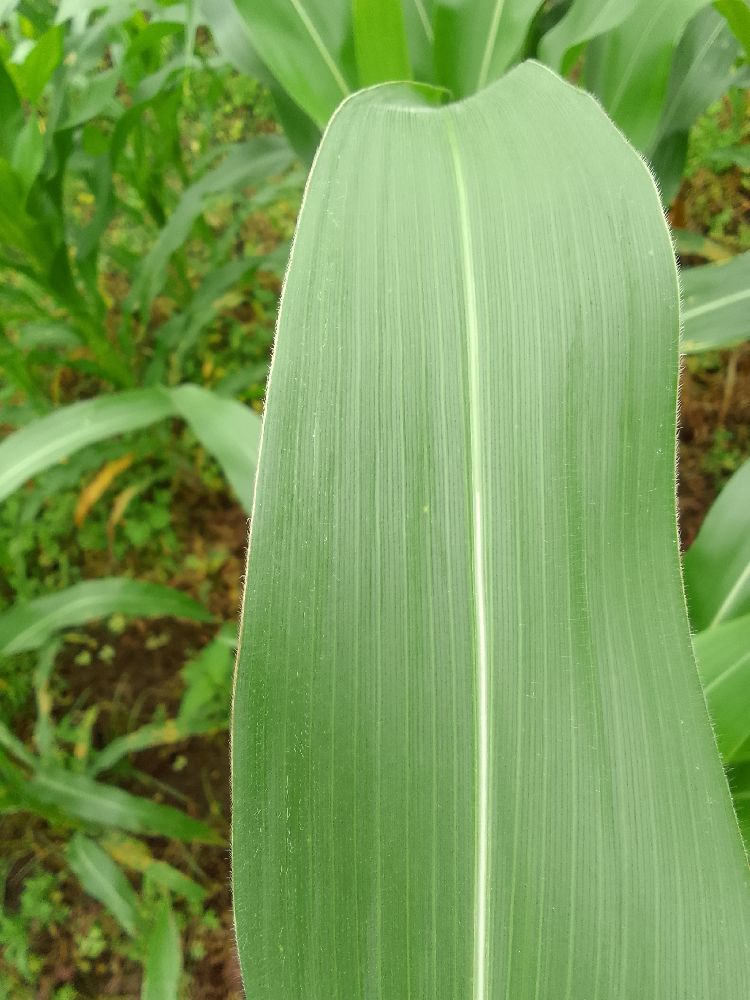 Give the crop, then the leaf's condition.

maize, healthy
